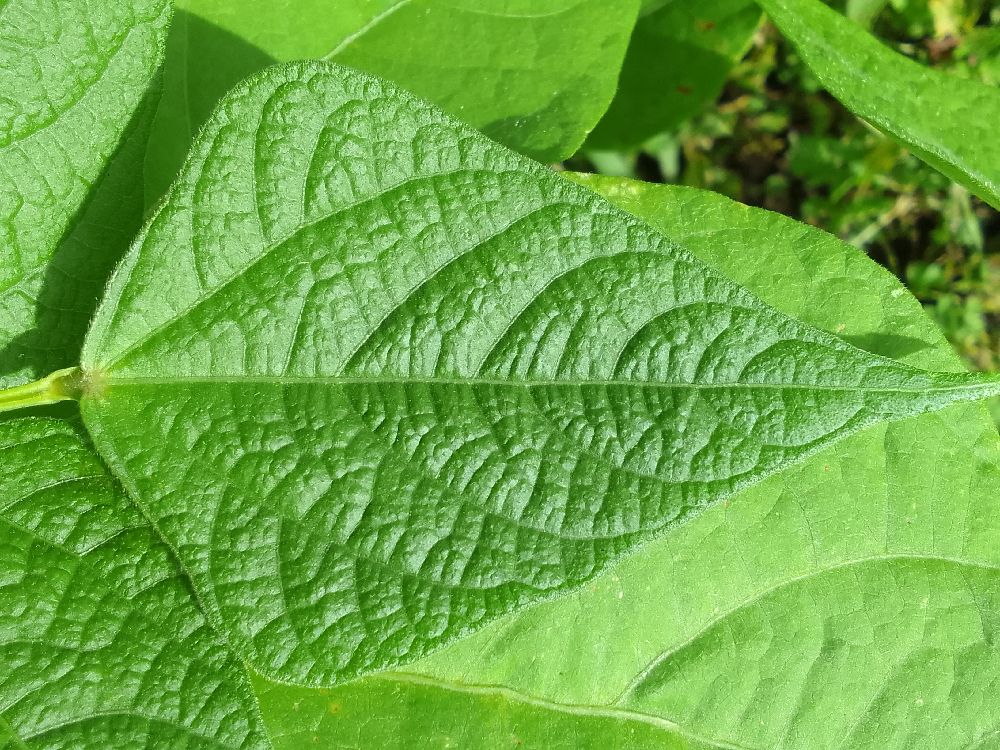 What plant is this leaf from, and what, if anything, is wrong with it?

common bean, healthy
